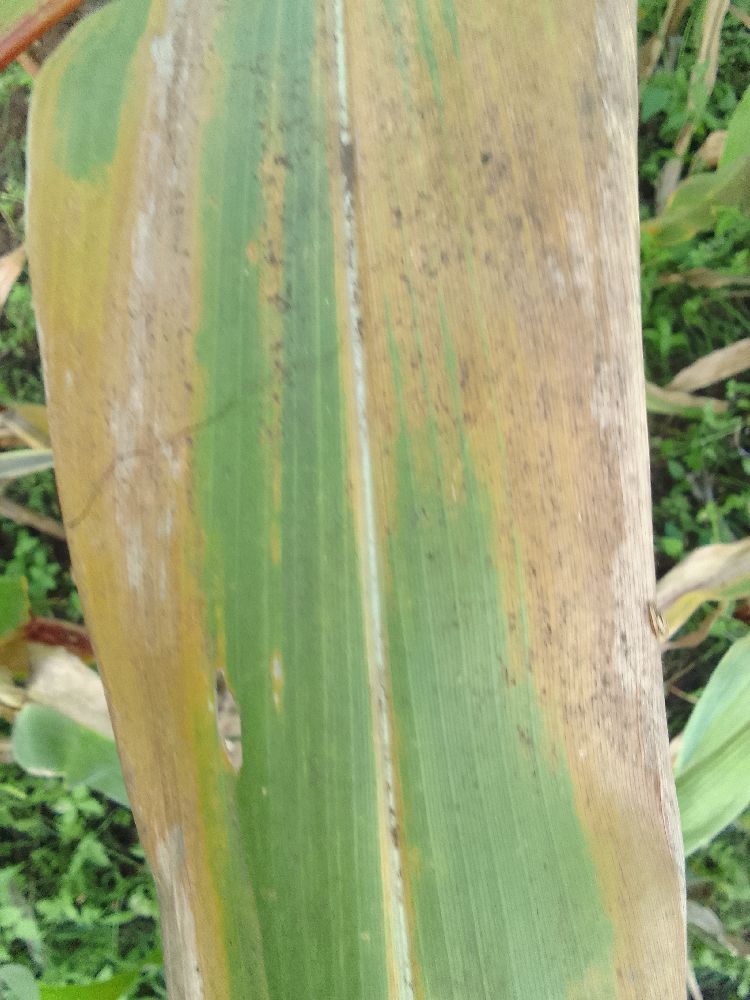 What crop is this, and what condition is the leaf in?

maize, maize lethal necrosis
